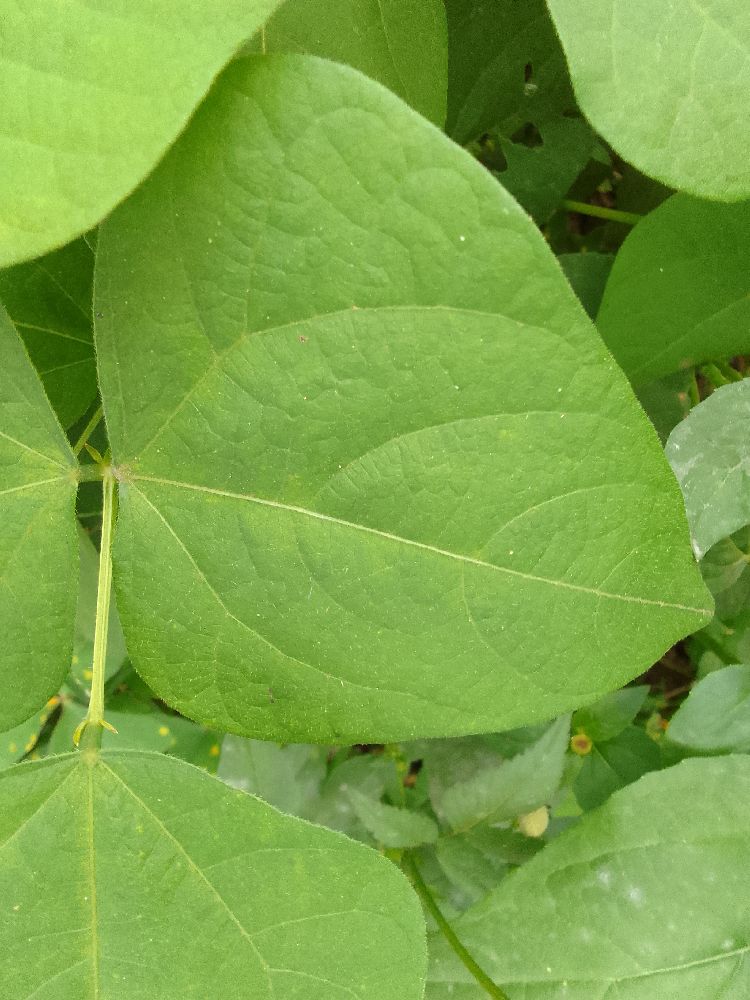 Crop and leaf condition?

common bean, healthy
